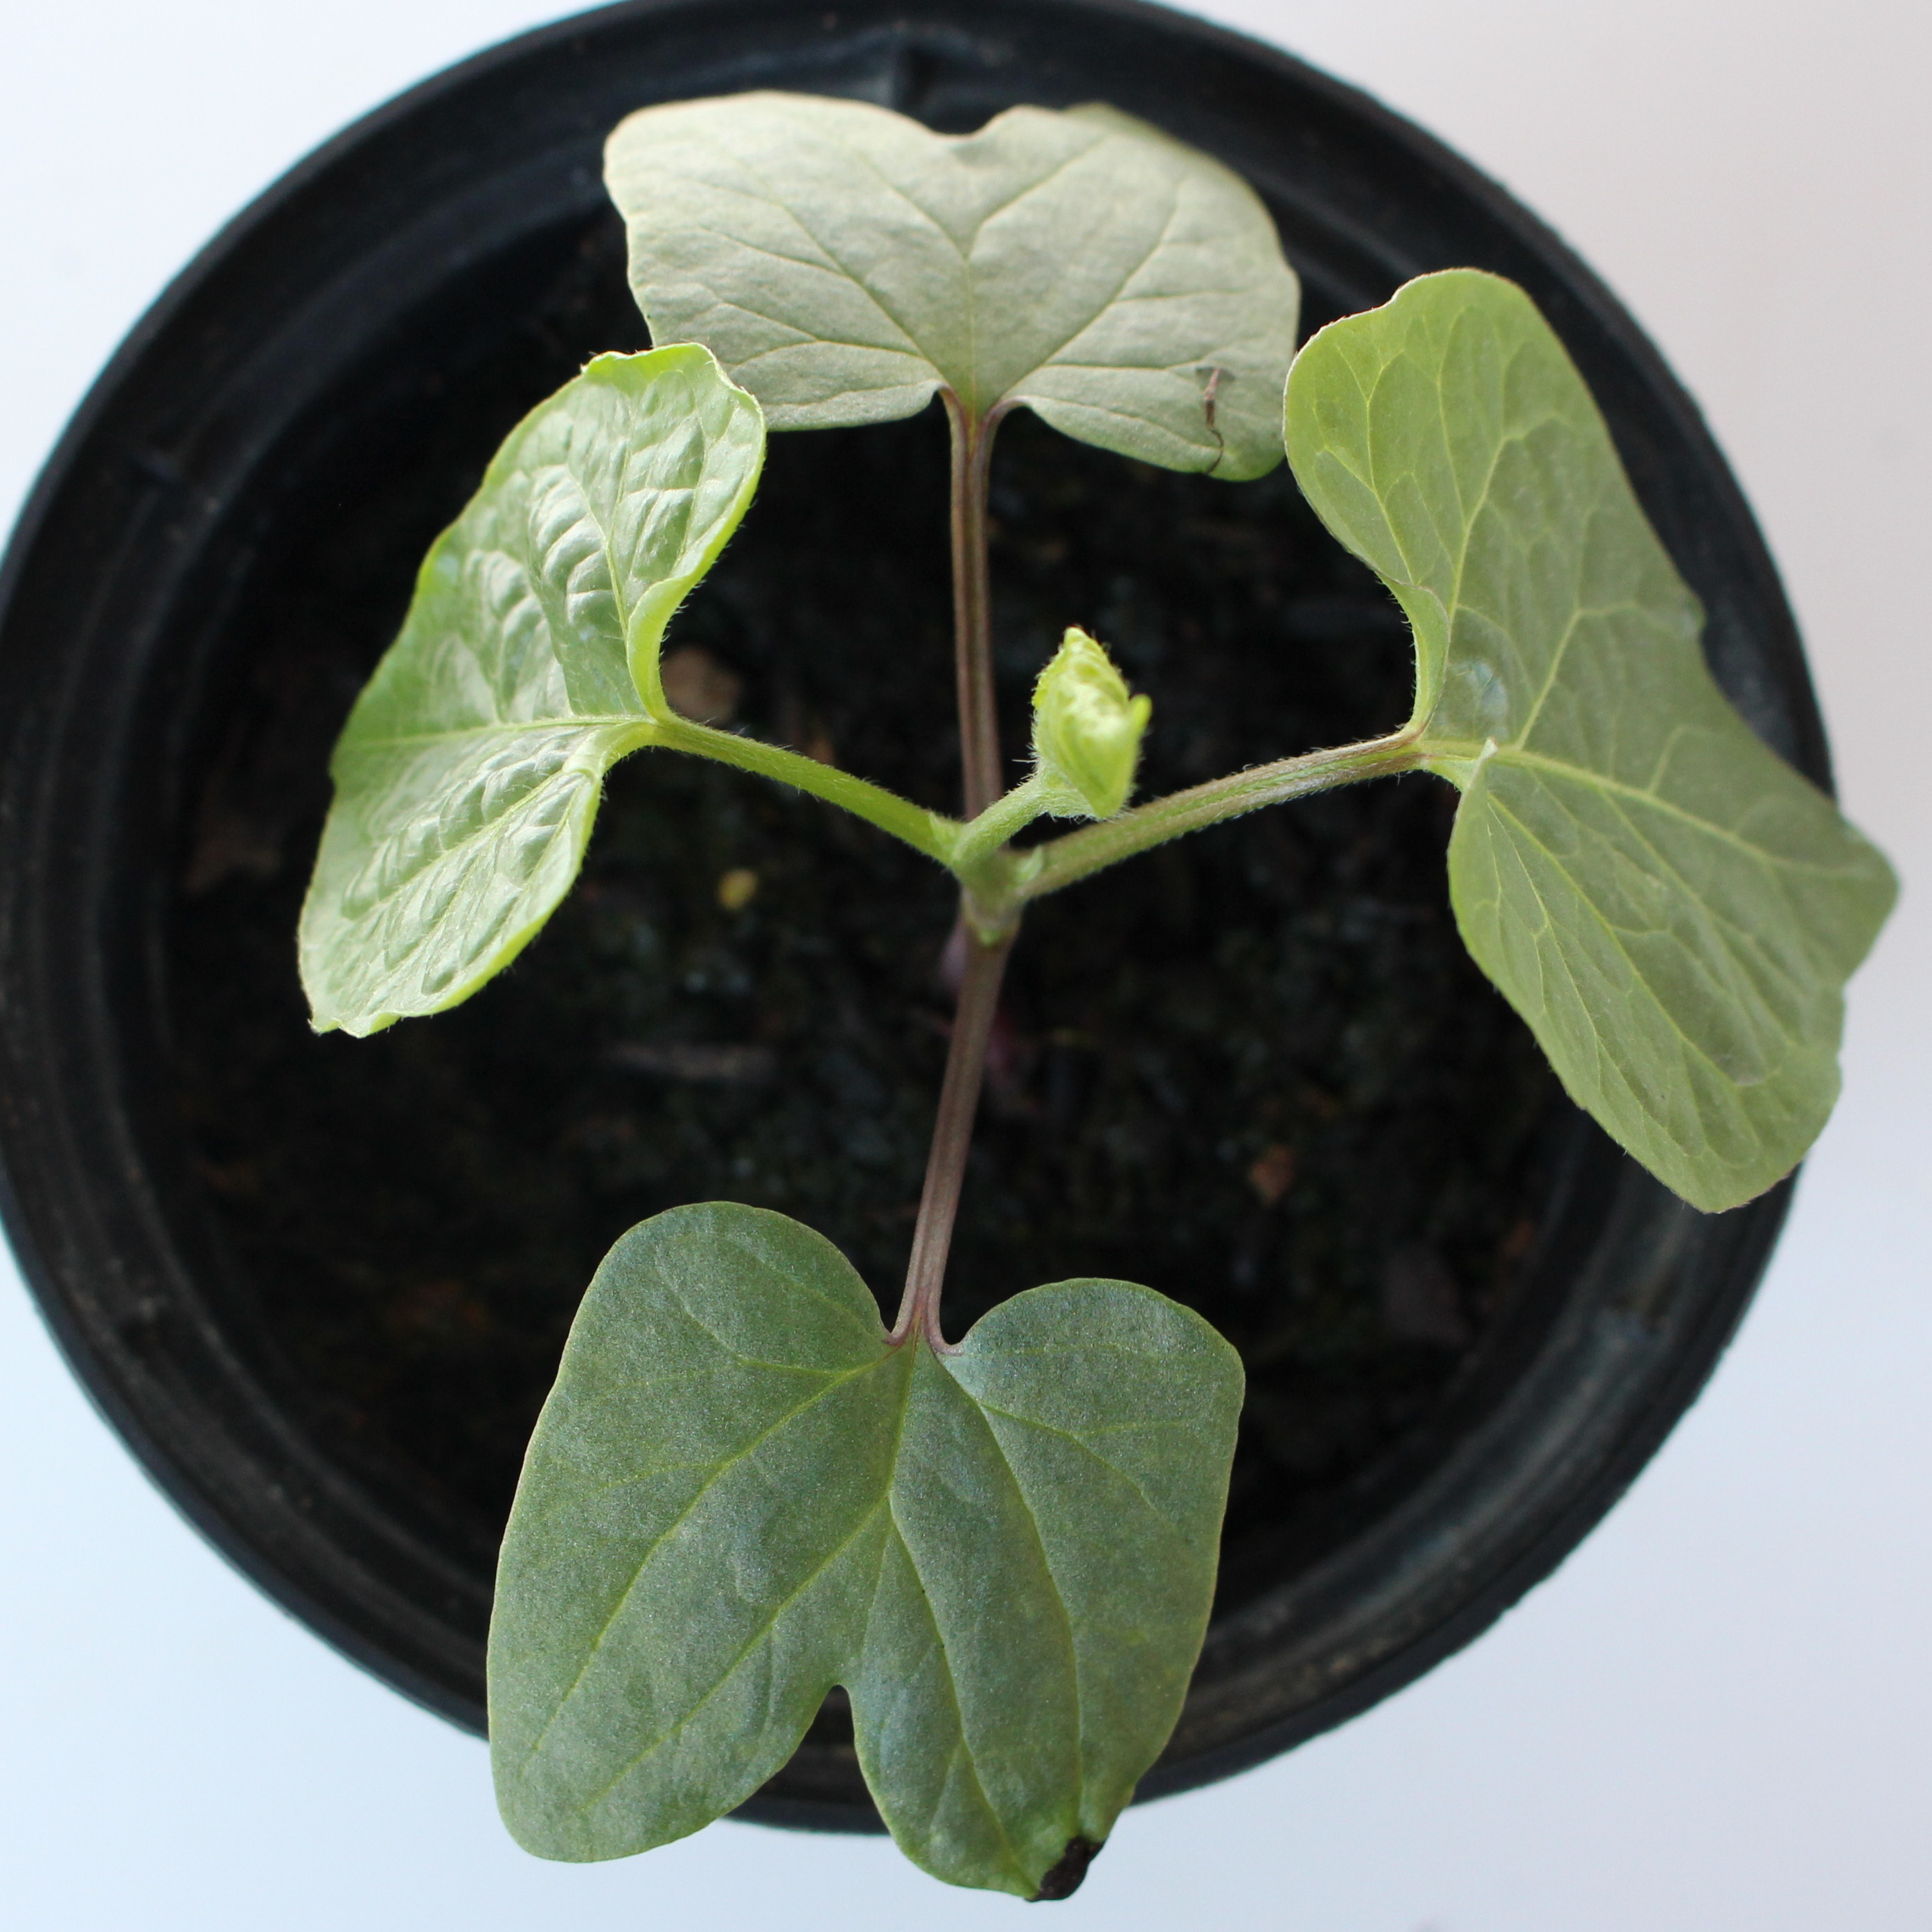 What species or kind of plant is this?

Convolvulus arvensis
